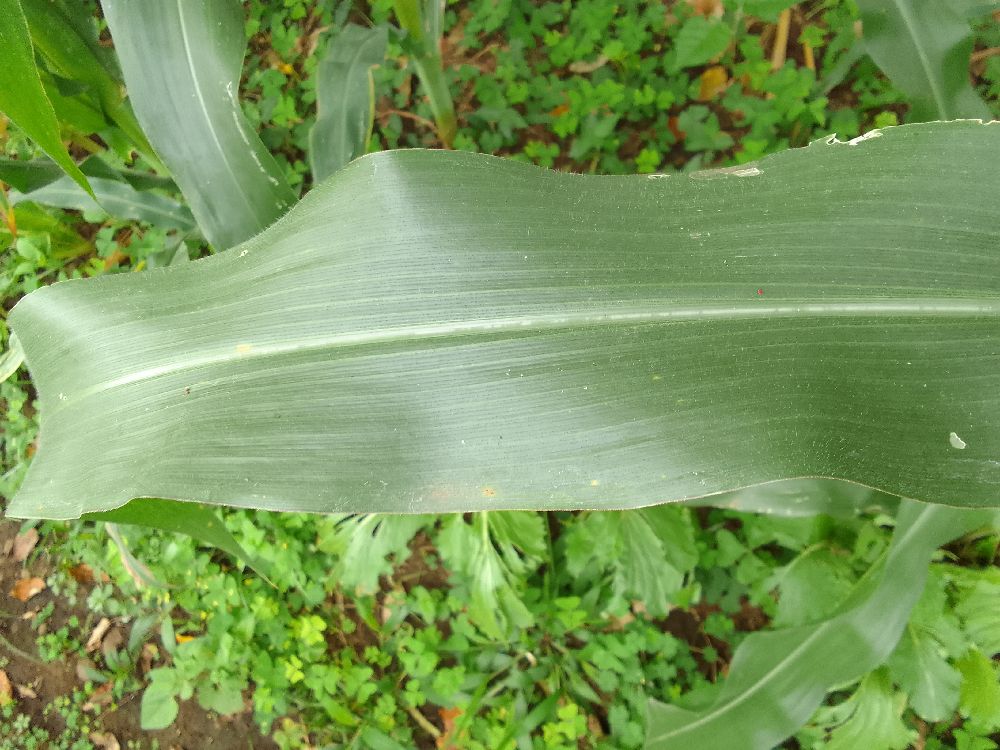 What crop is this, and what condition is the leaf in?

maize, healthy
